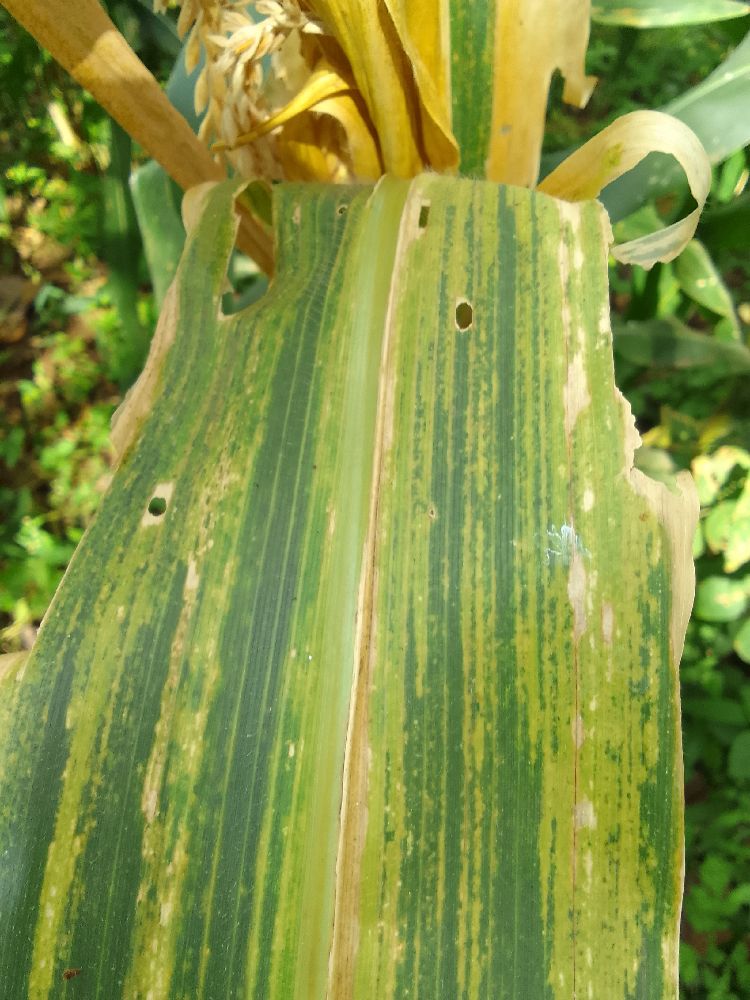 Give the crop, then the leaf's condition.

maize, maize lethal necrosis
